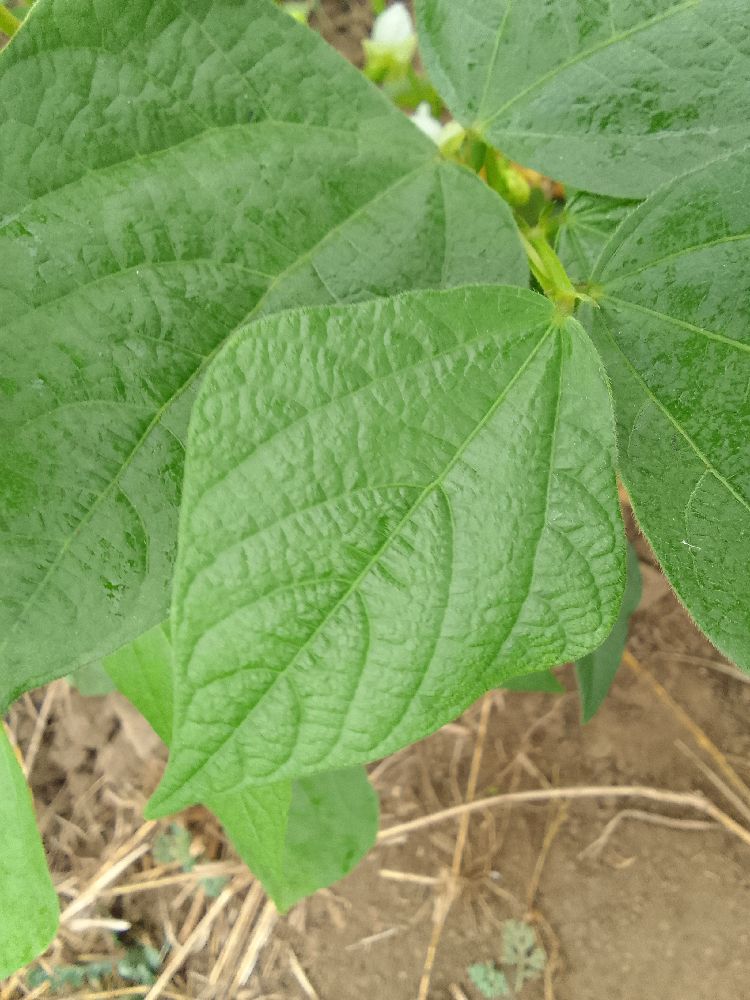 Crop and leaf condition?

common bean, healthy
